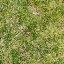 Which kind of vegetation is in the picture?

grass
